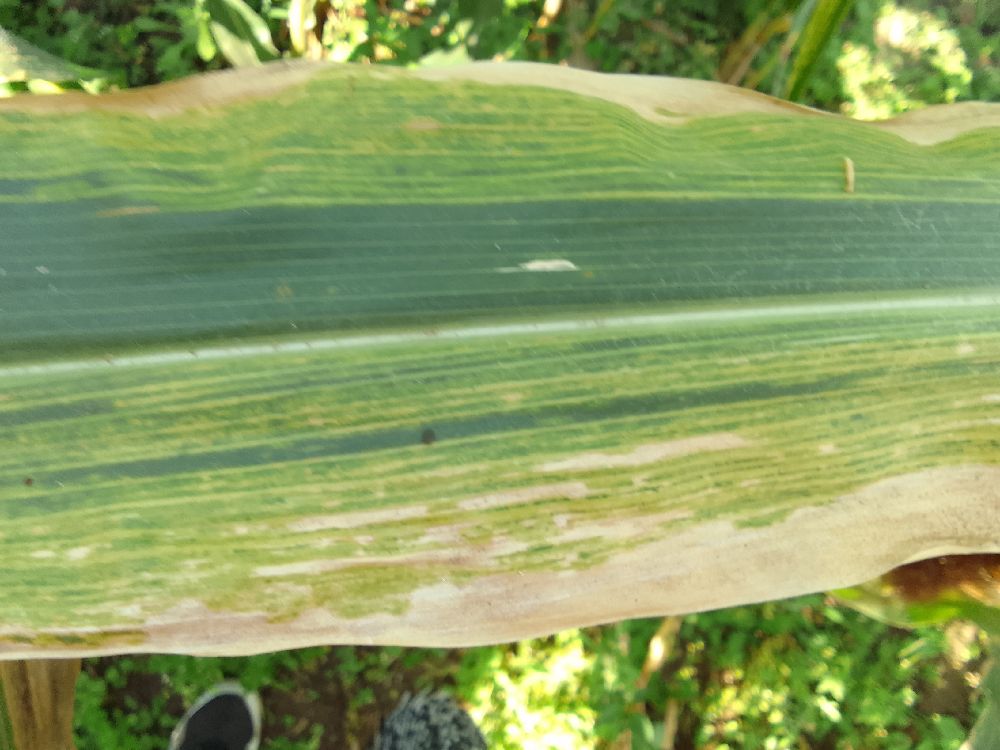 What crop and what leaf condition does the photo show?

maize, maize lethal necrosis
